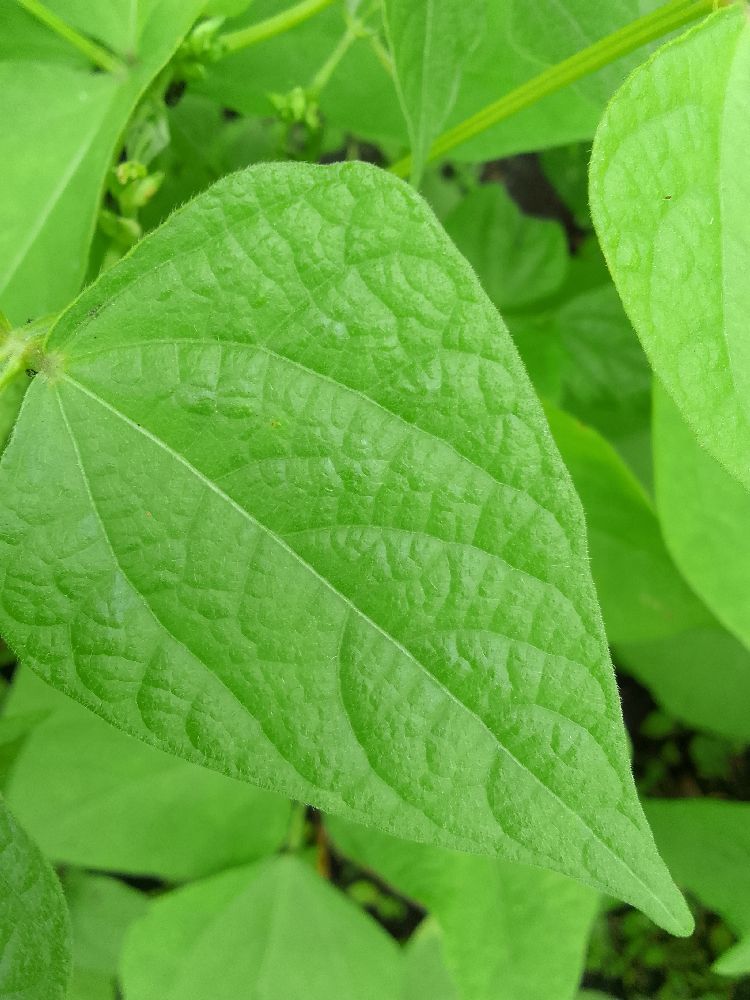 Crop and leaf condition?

common bean, healthy
